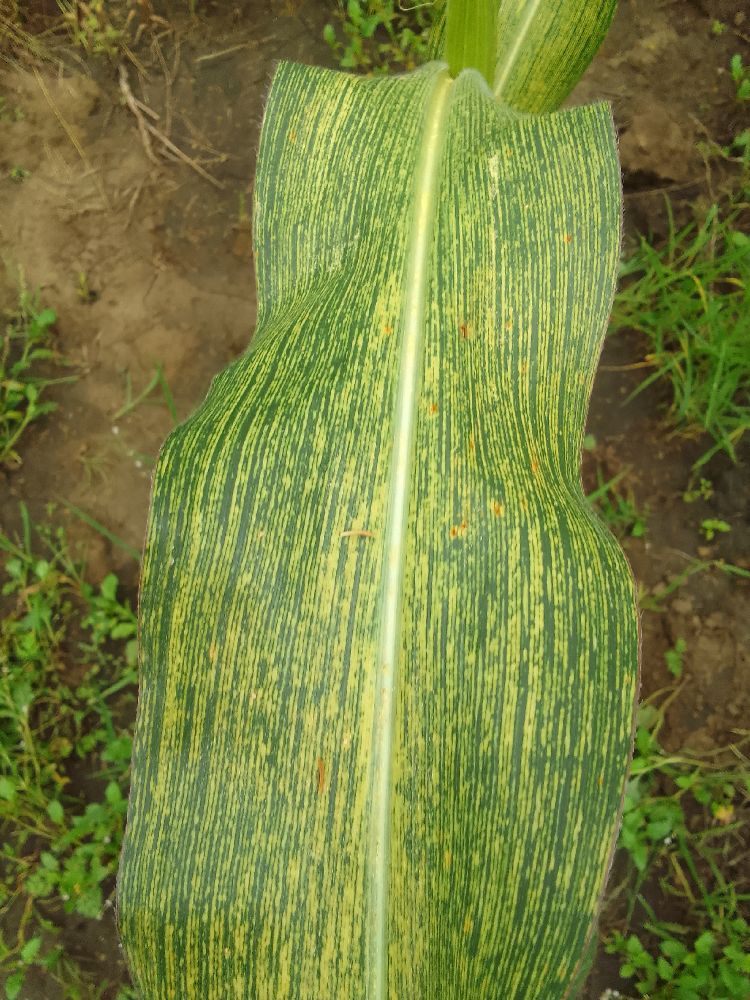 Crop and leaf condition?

maize, maize streak virus
